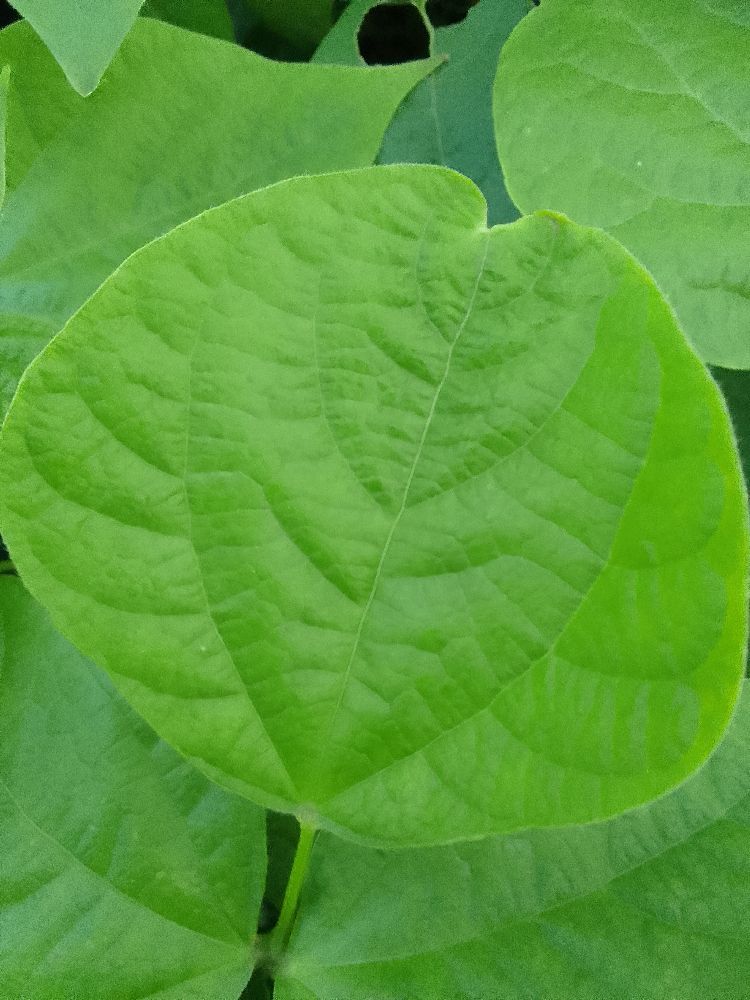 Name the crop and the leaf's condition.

common bean, healthy
